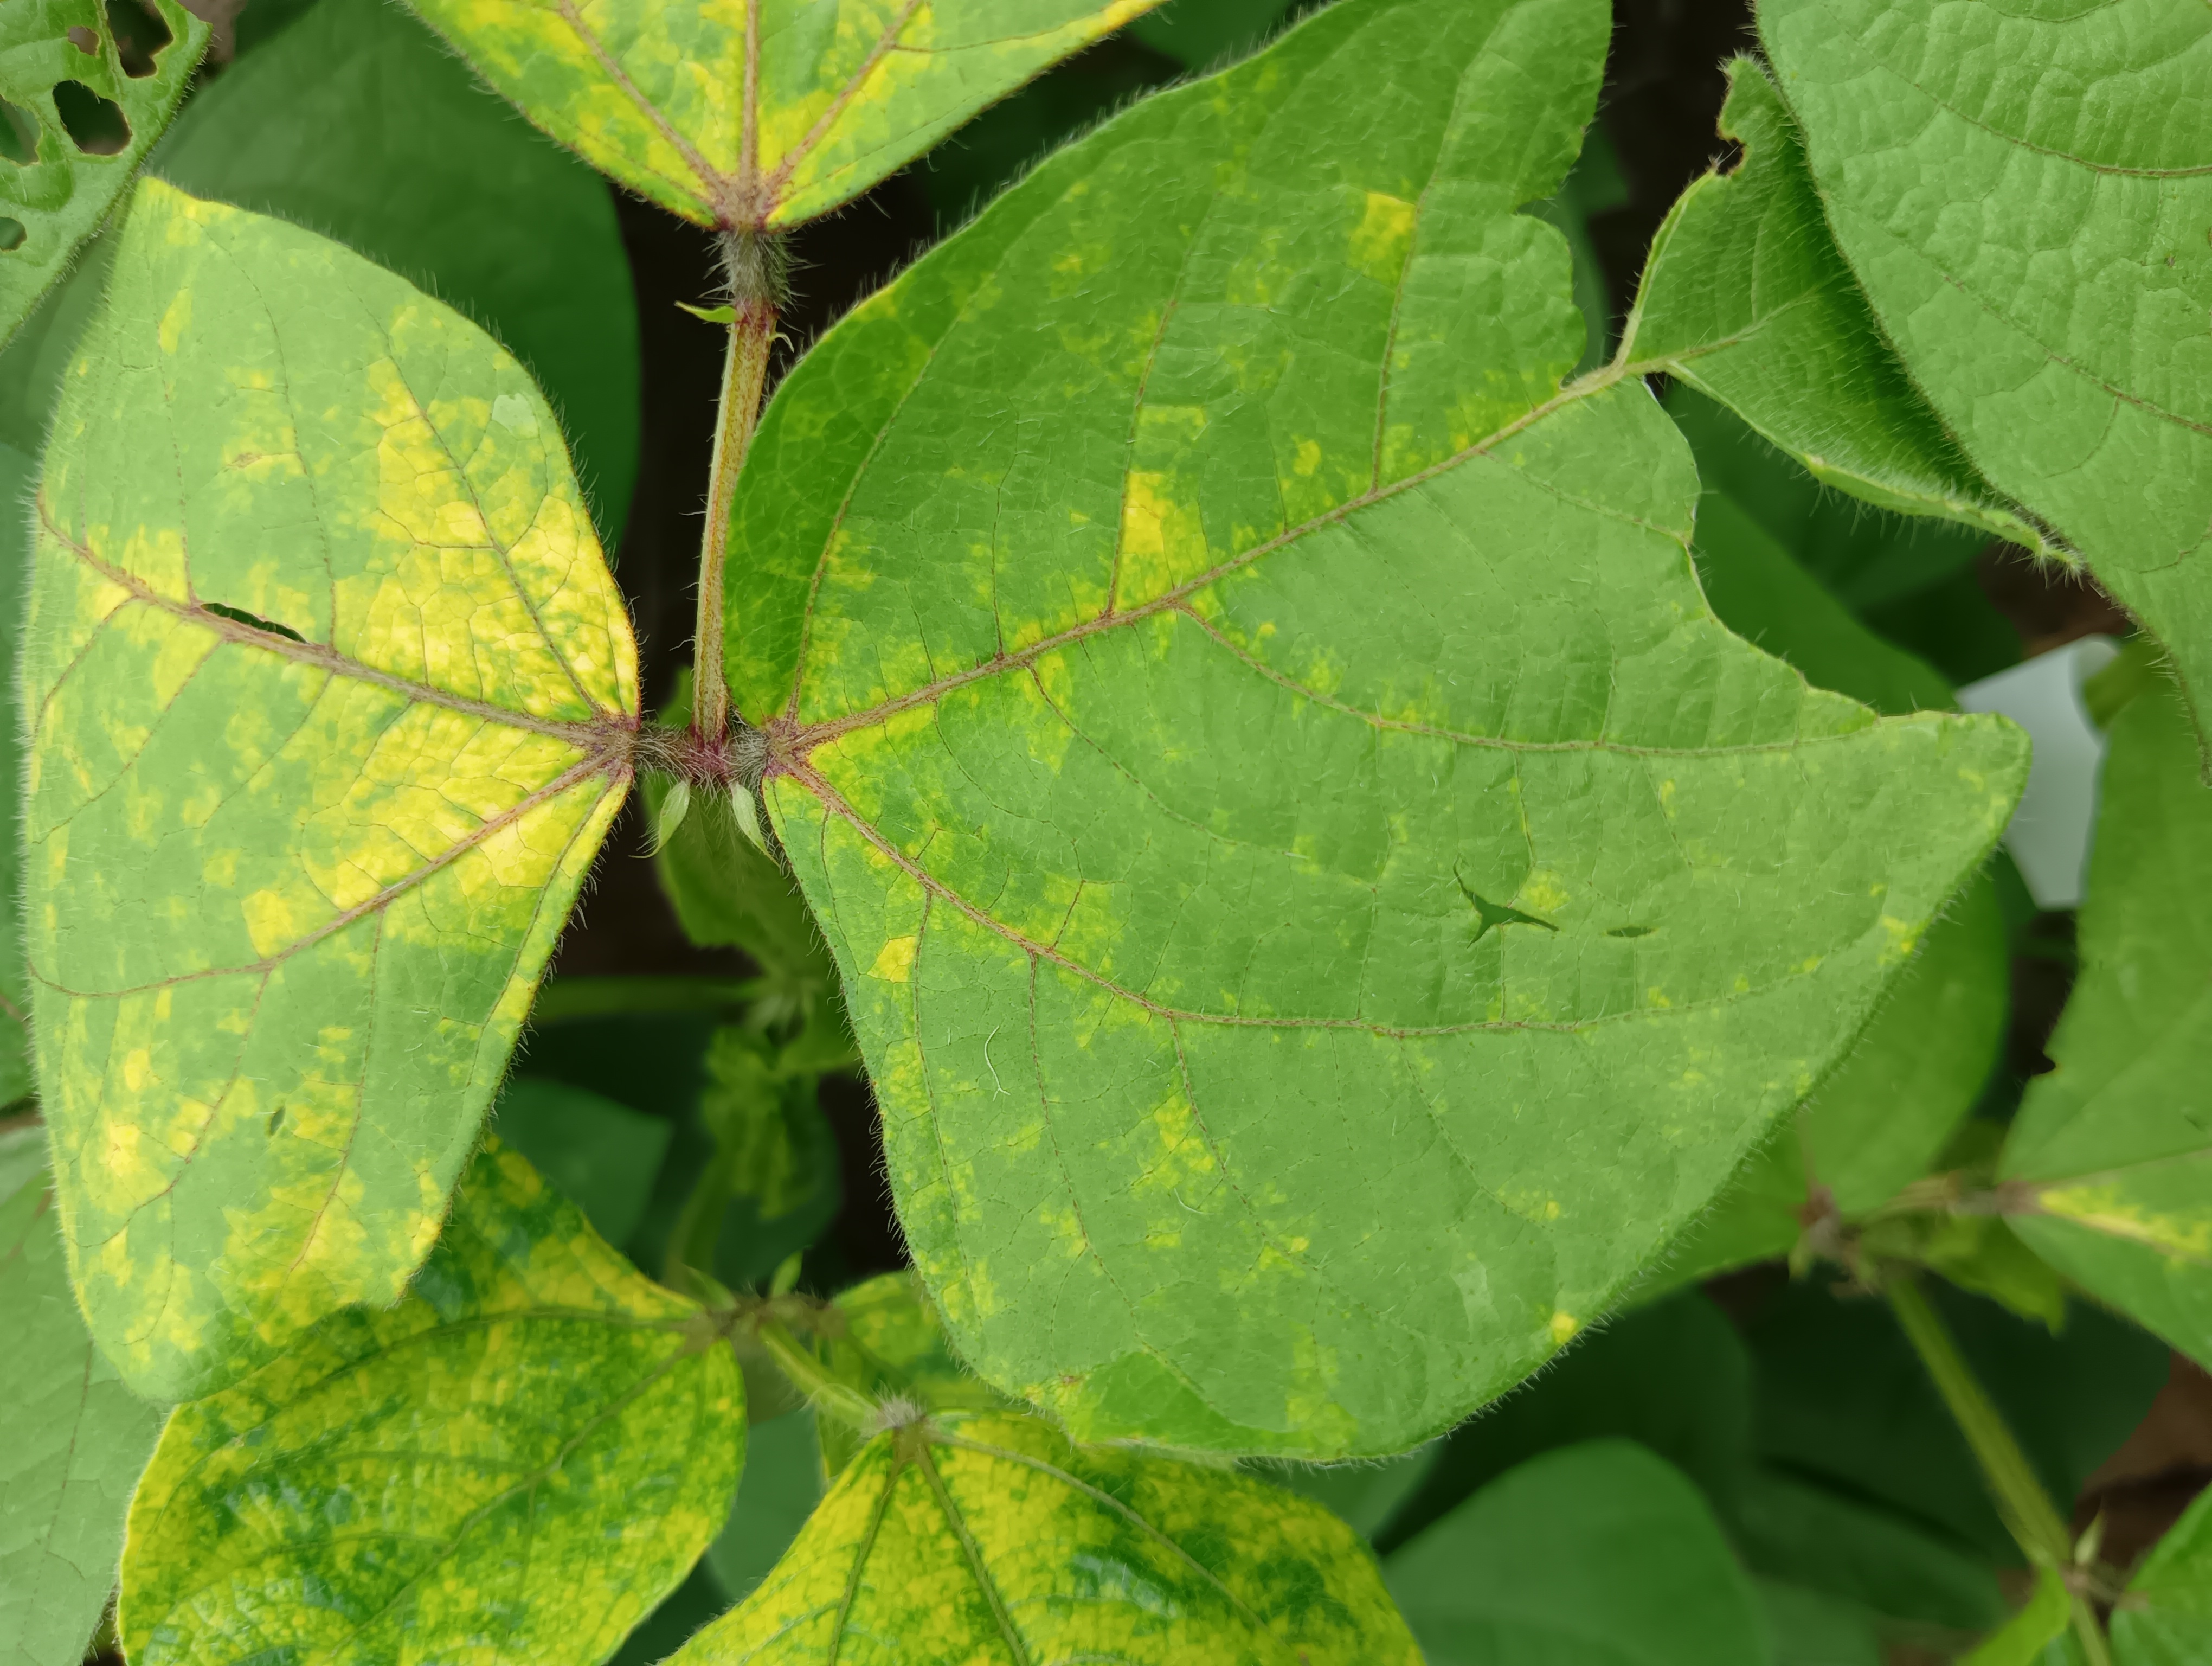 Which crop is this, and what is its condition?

mungbean, yellow mosaic
